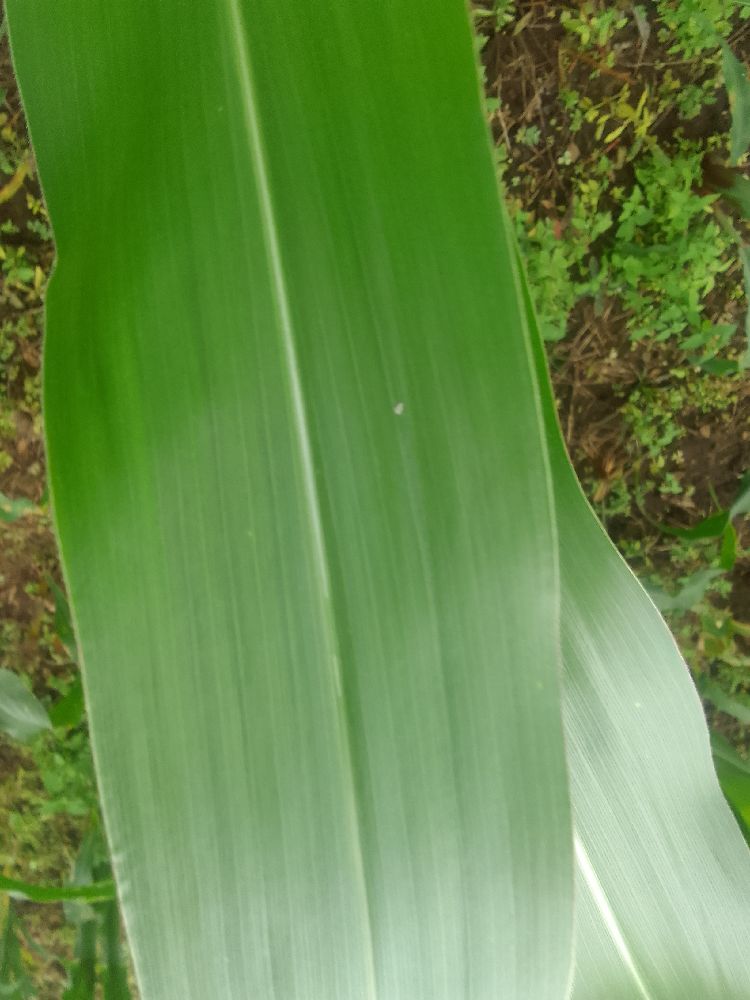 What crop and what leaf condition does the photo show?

maize, healthy
